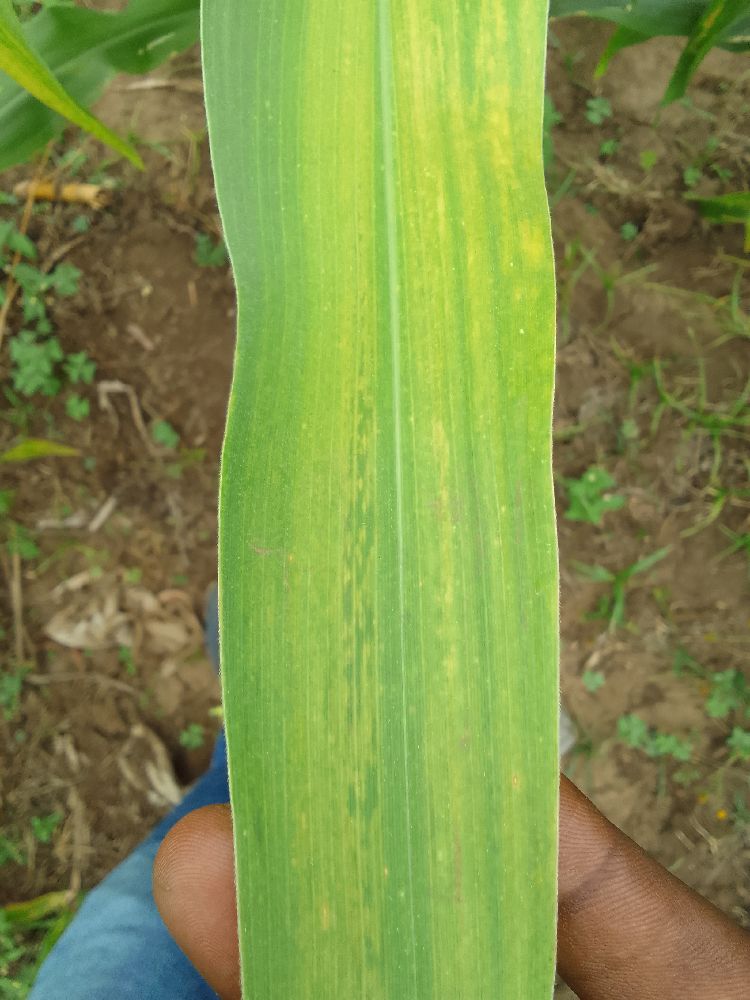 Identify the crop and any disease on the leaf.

maize, maize lethal necrosis
